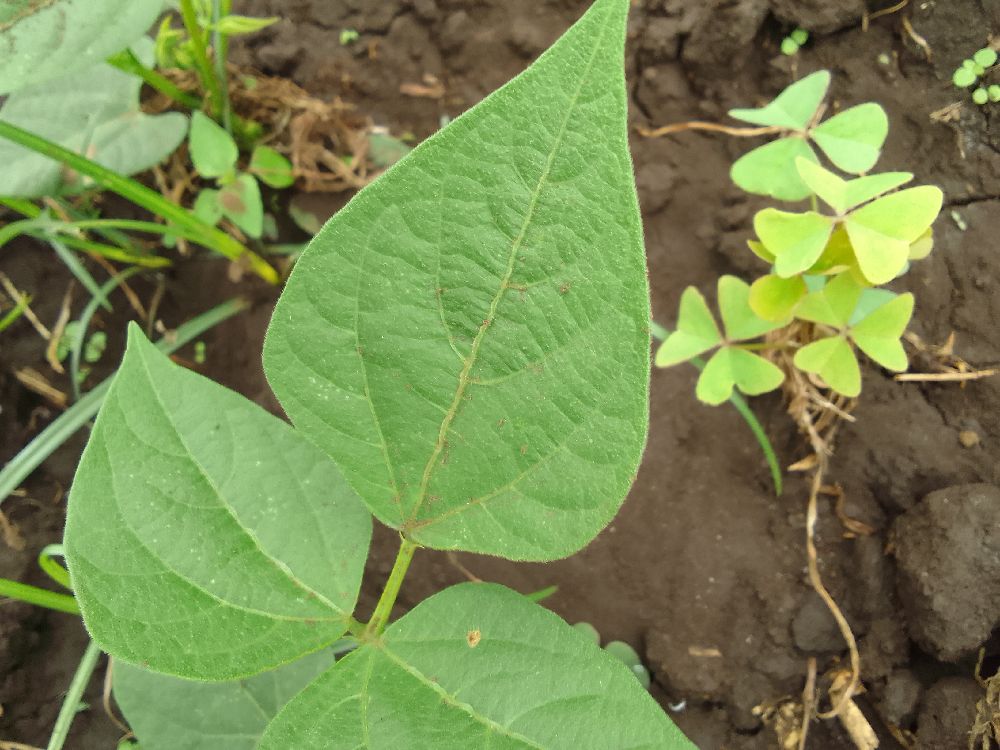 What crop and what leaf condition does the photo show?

common bean, healthy
